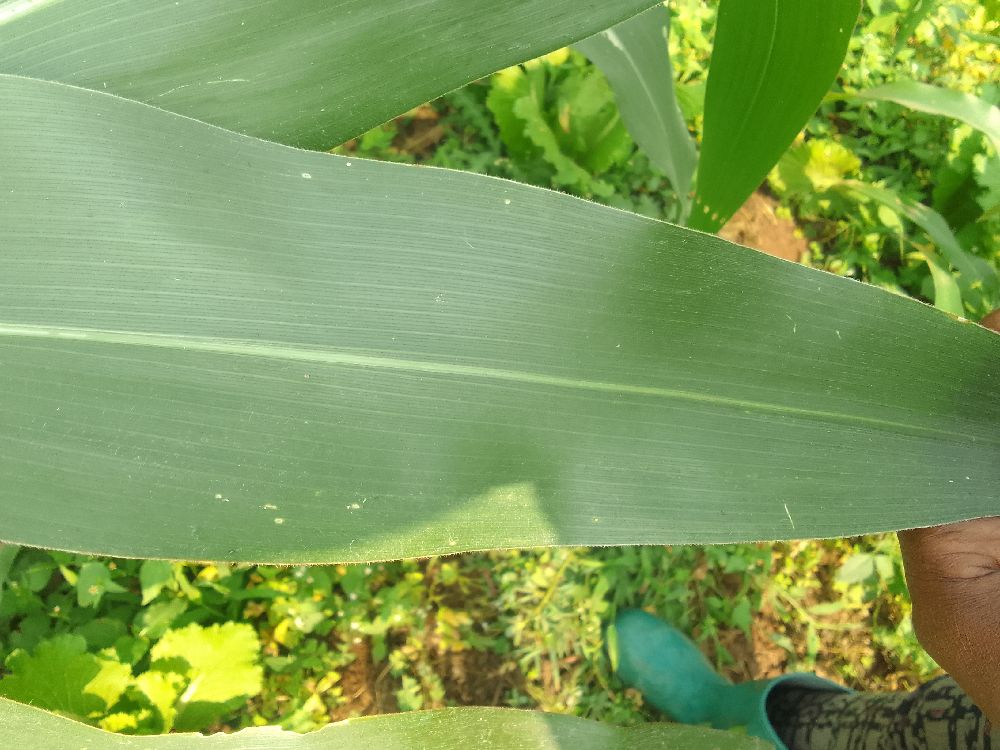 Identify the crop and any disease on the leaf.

maize, healthy
